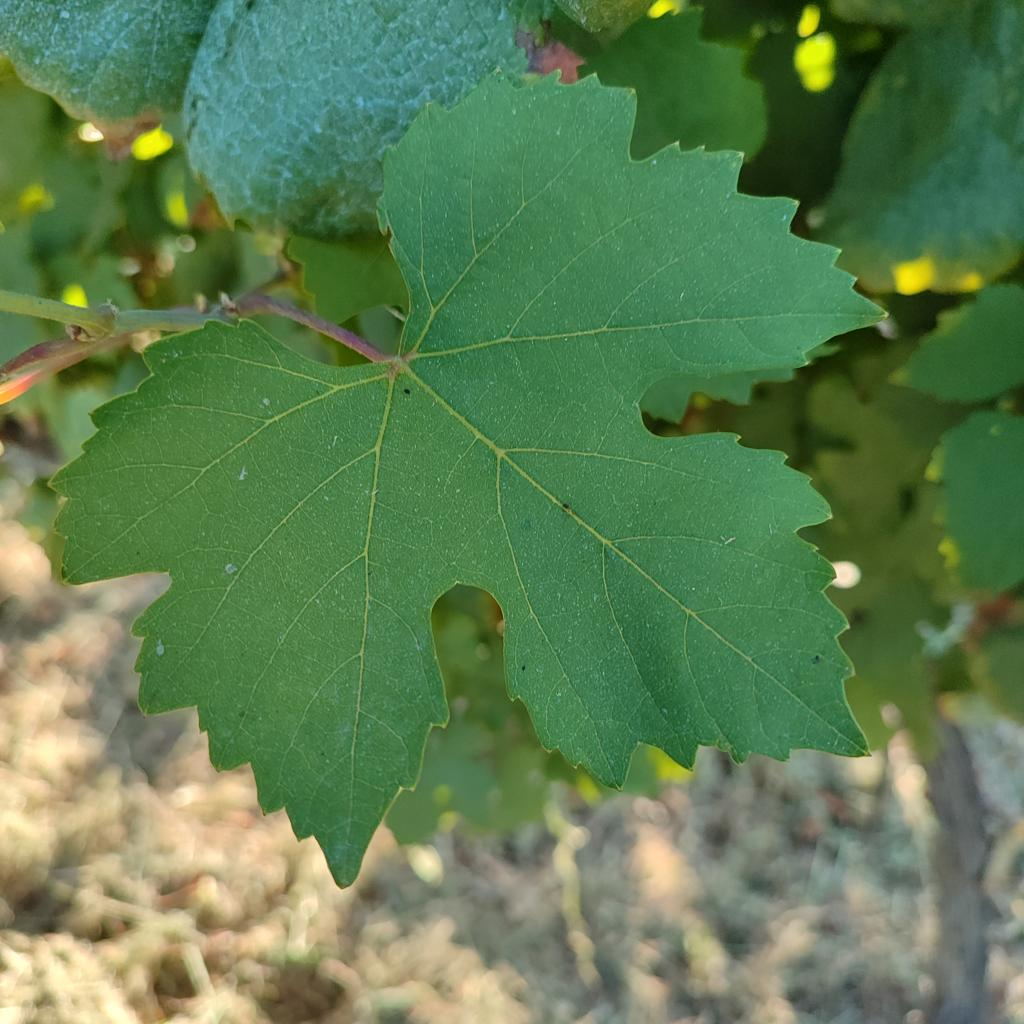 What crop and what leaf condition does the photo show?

grapevine, healthy
